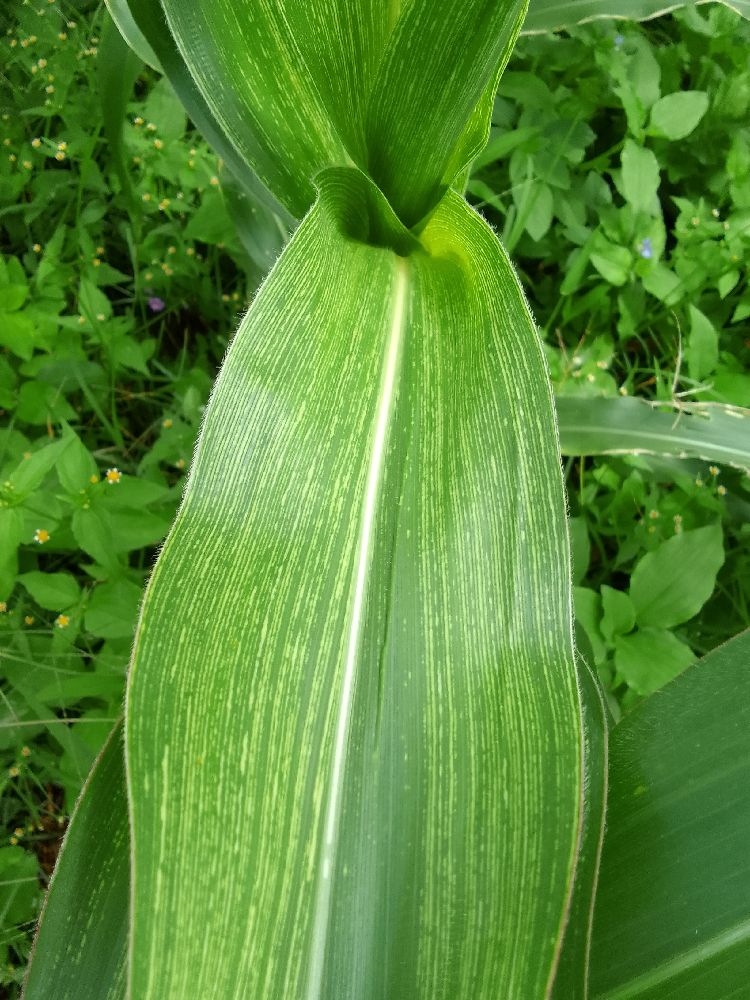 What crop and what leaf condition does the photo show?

maize, maize streak virus
